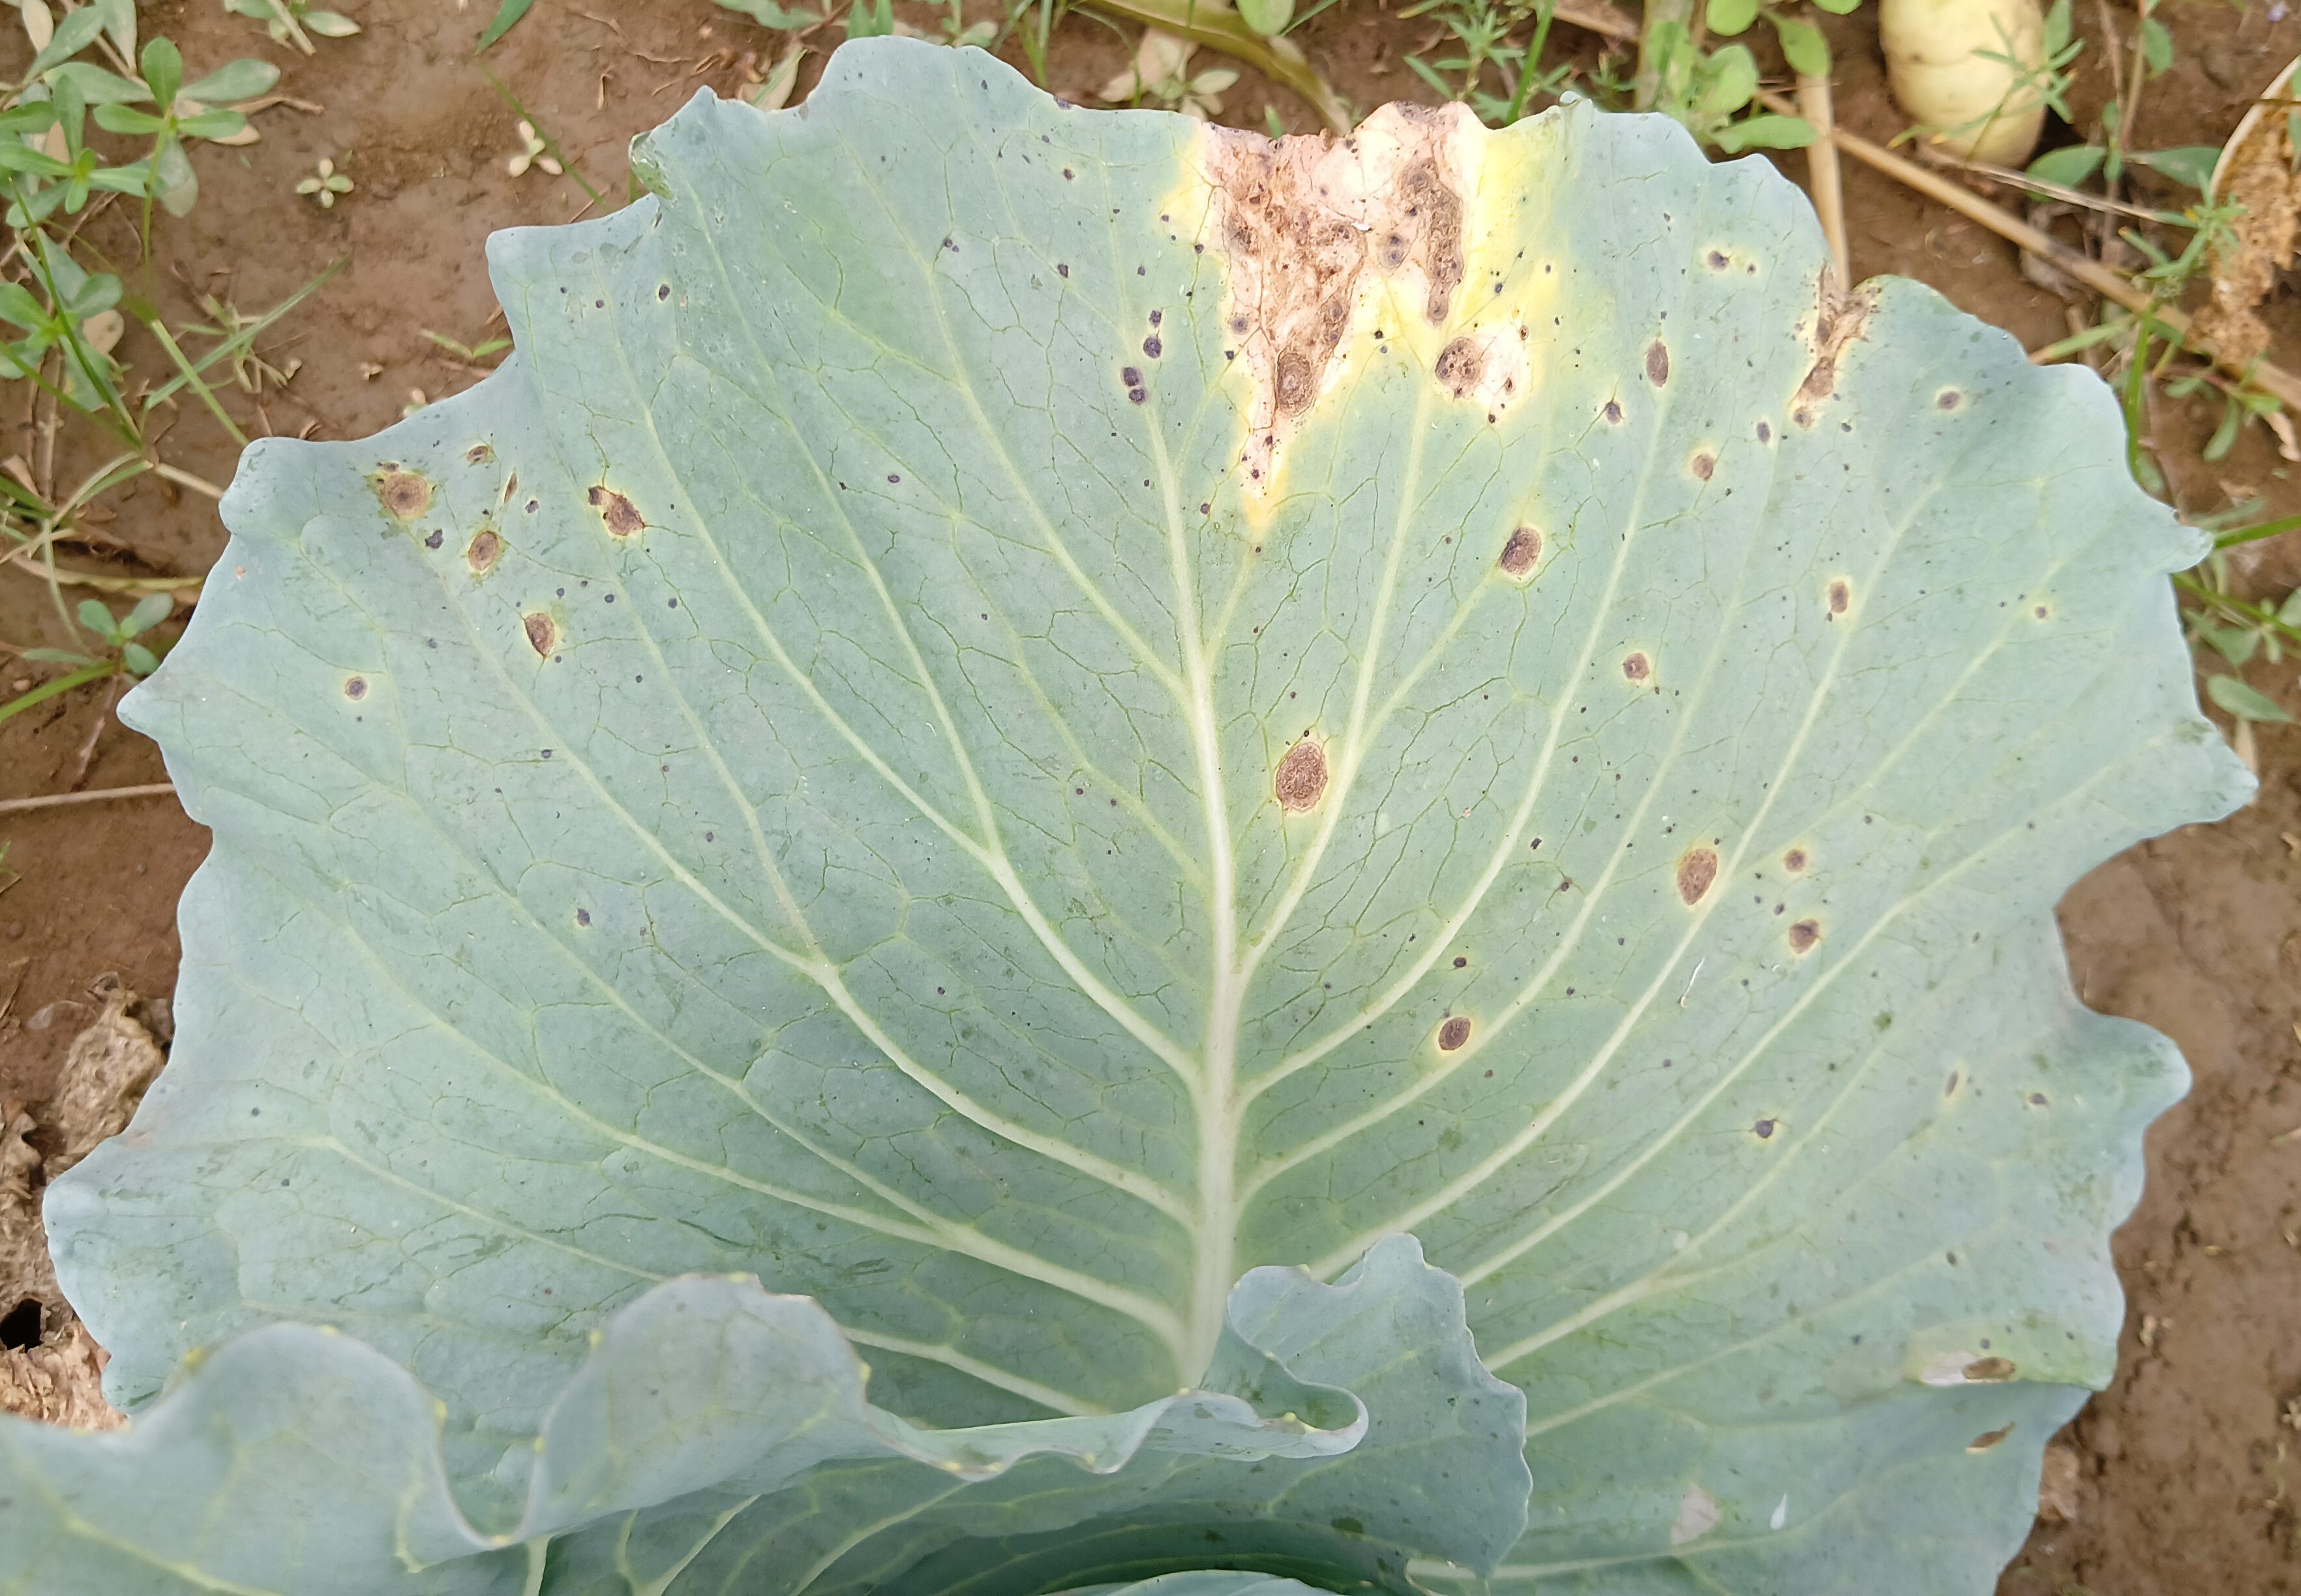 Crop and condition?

cabbage, alternaria
